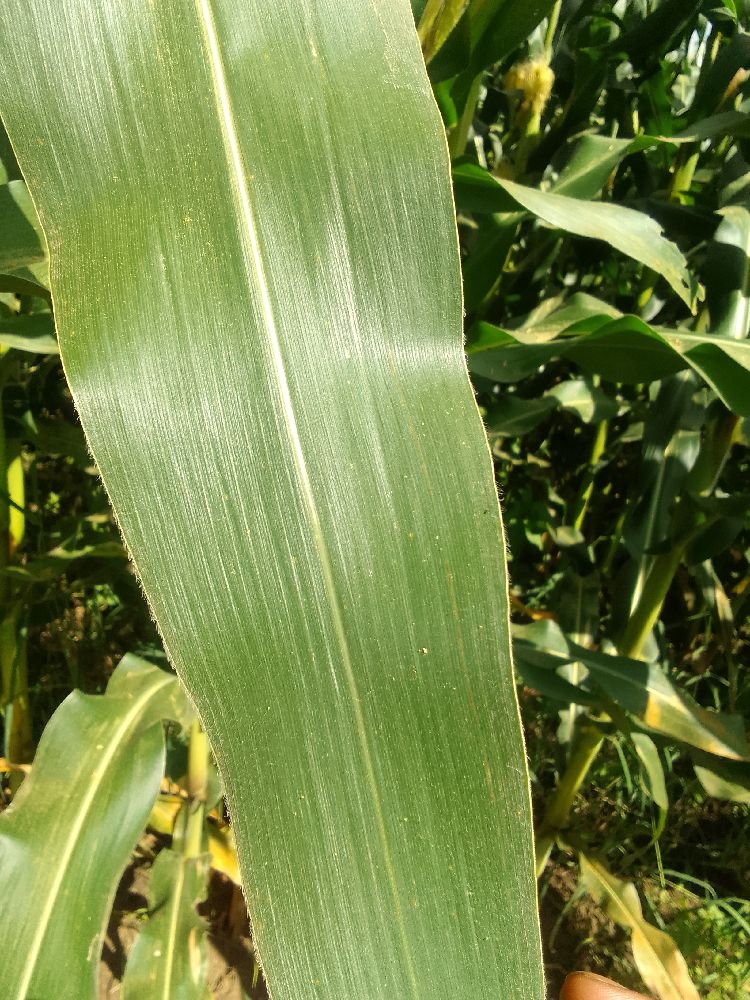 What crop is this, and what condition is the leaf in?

maize, healthy
